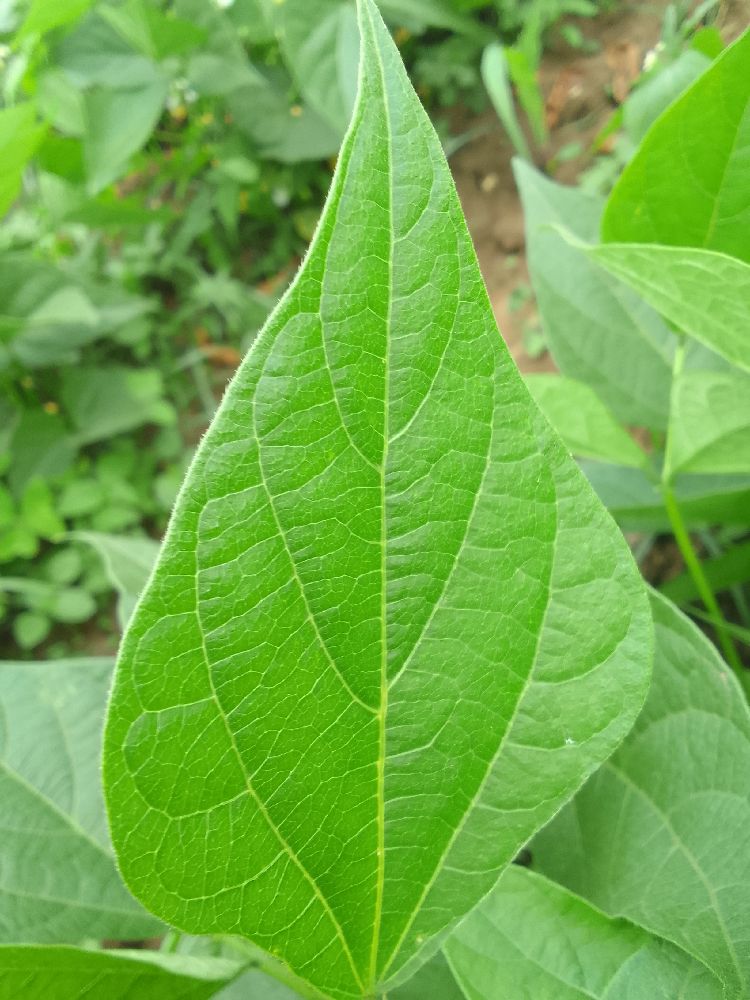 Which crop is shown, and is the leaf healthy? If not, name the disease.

common bean, healthy
